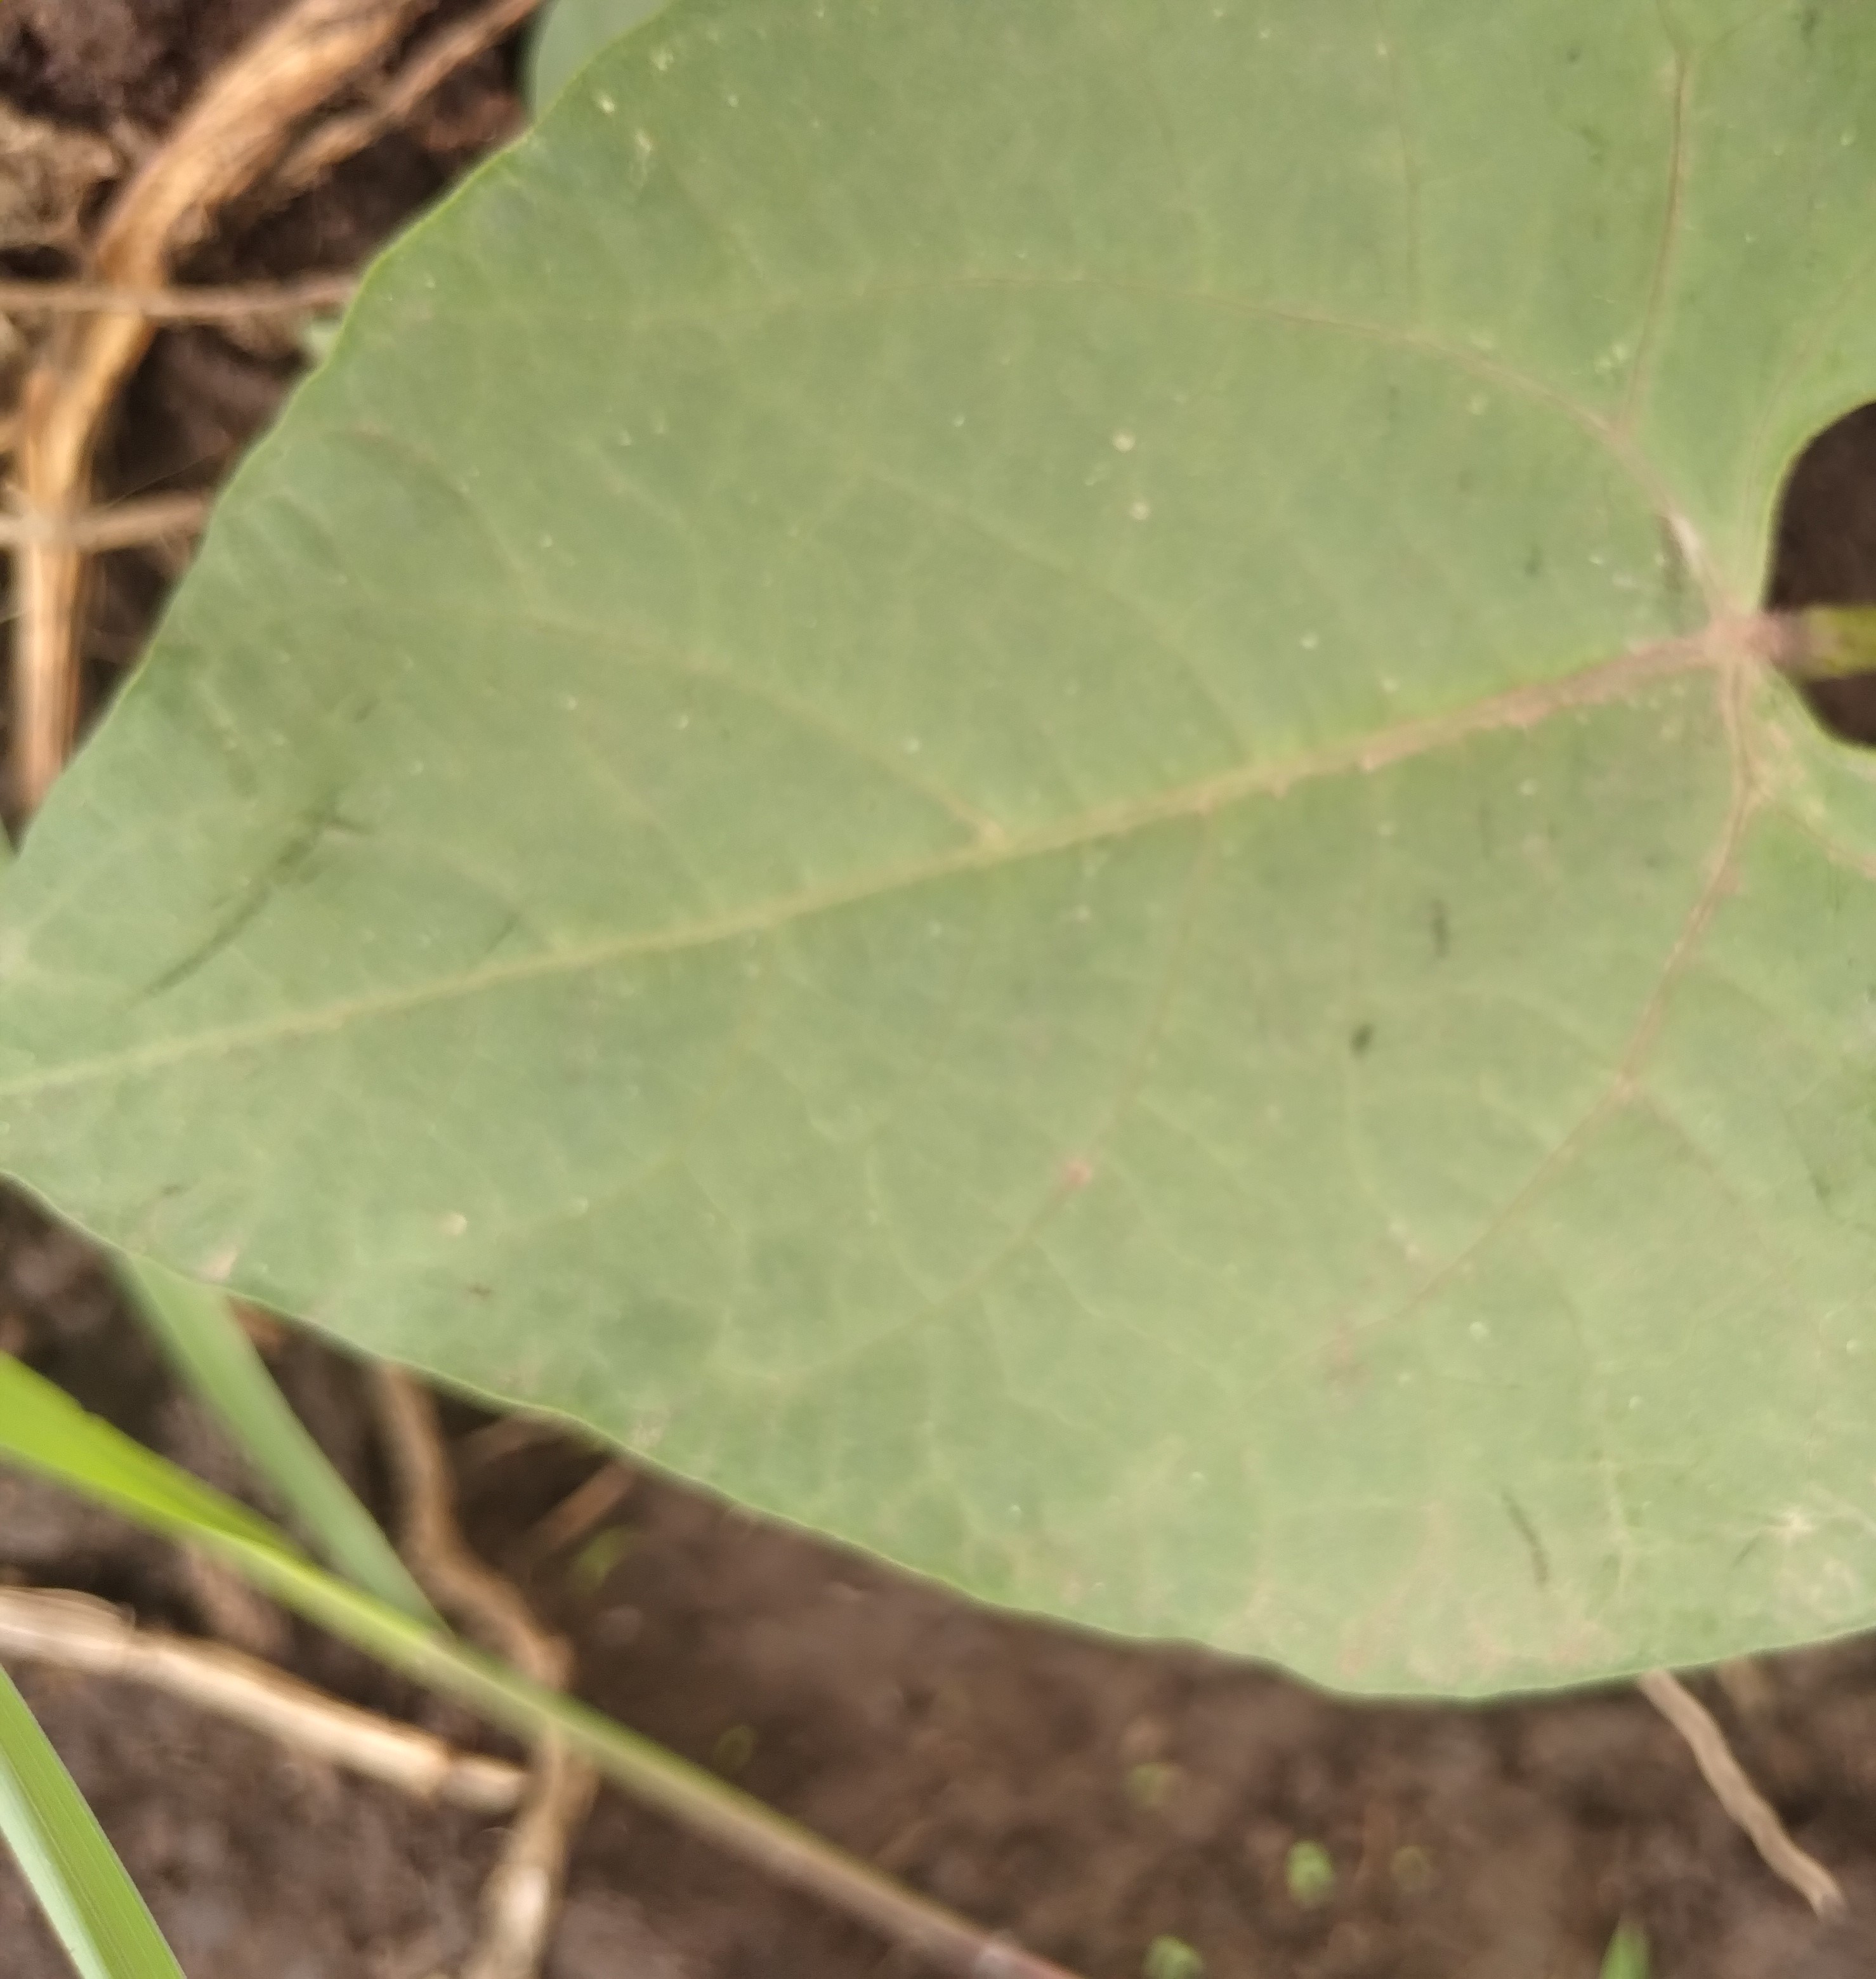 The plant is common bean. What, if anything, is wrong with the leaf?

healthy
